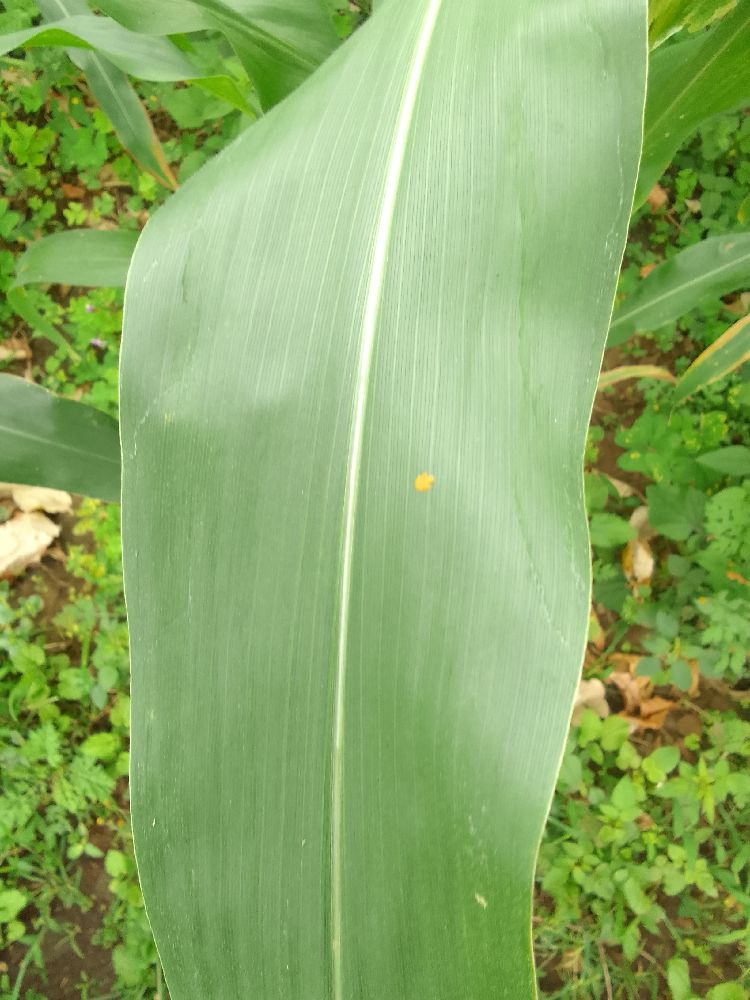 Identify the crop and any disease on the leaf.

maize, healthy
